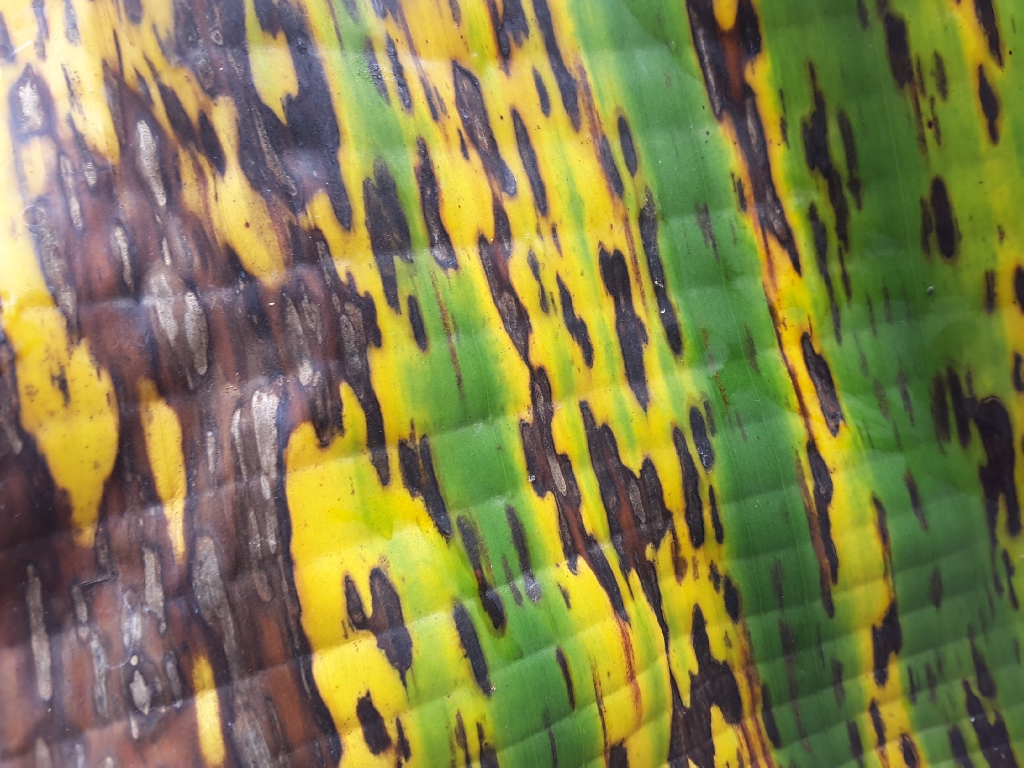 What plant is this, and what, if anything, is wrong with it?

banana, black sigatoka
